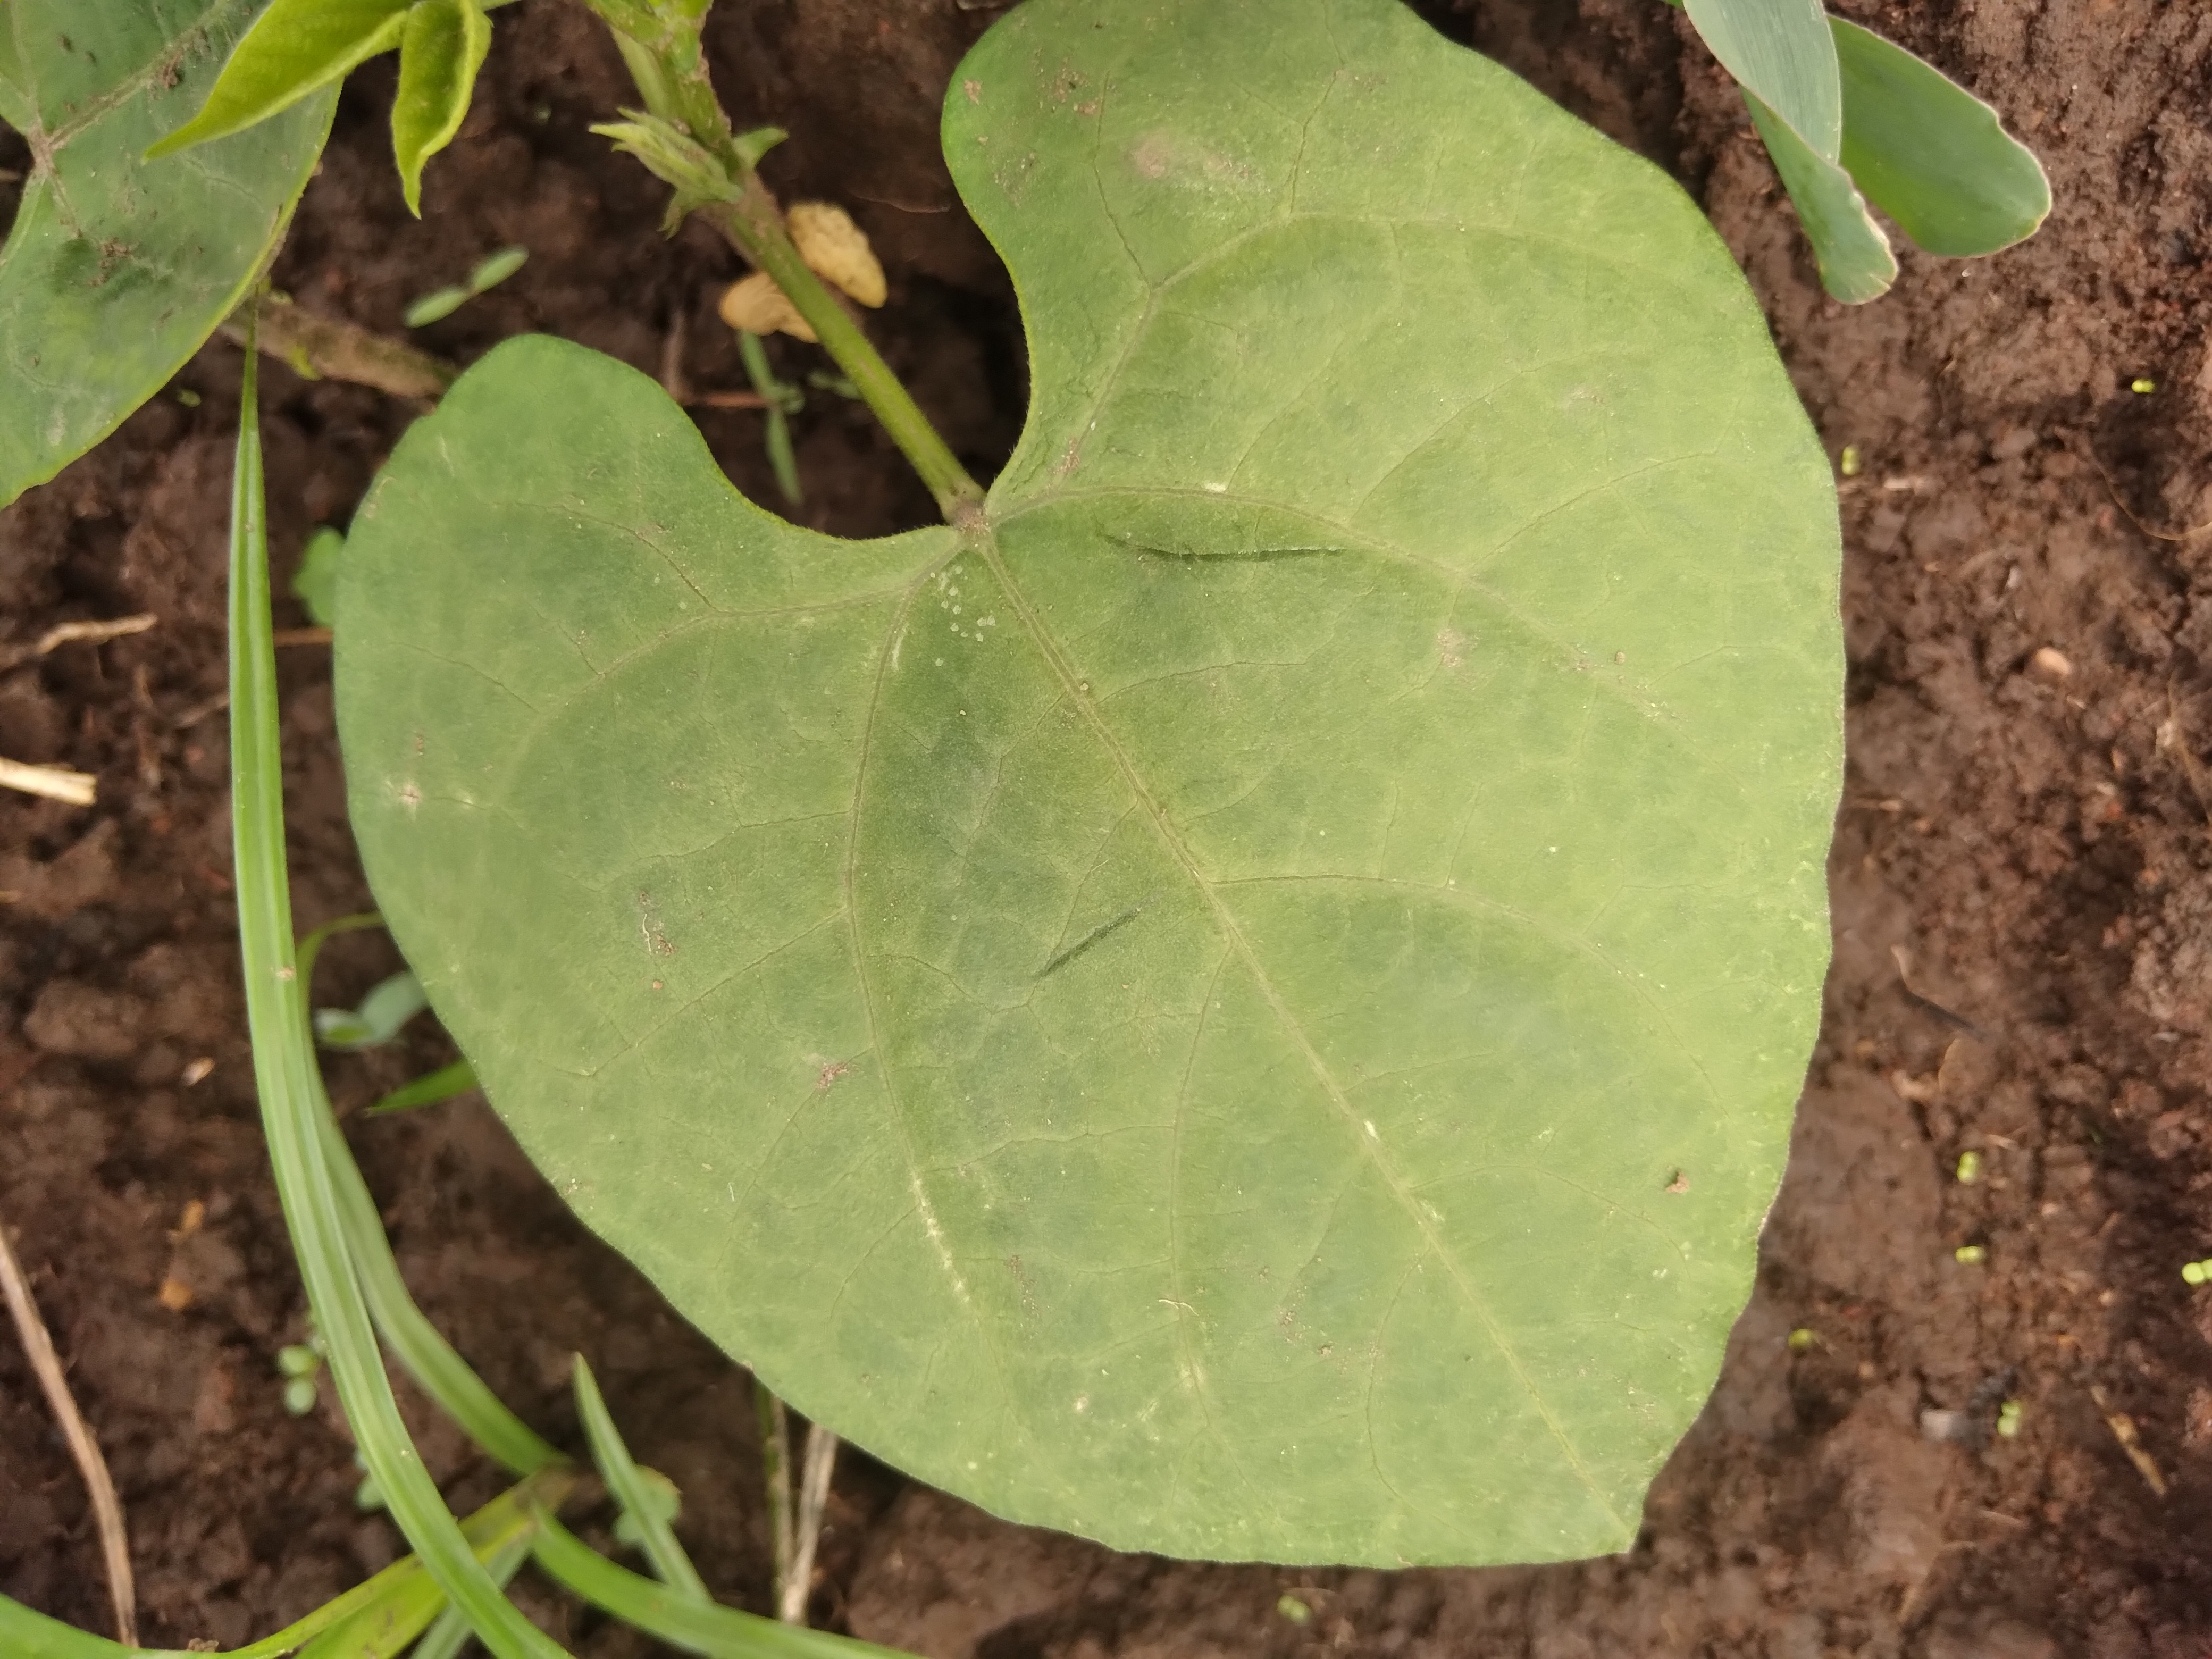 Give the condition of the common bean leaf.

healthy
